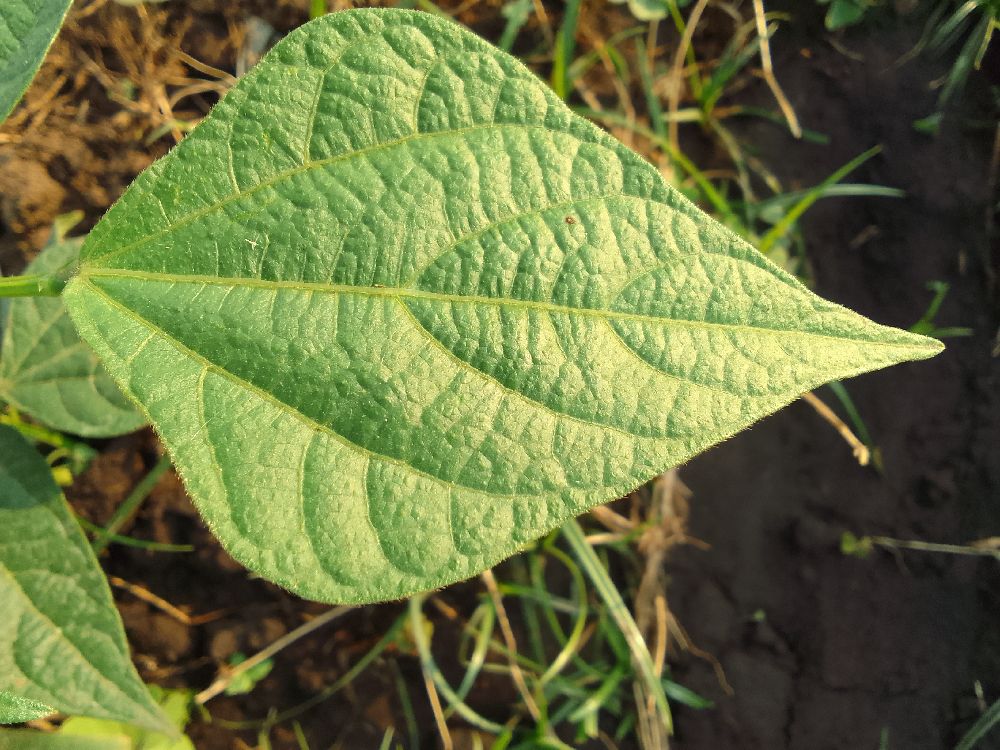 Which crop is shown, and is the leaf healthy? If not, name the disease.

common bean, healthy
